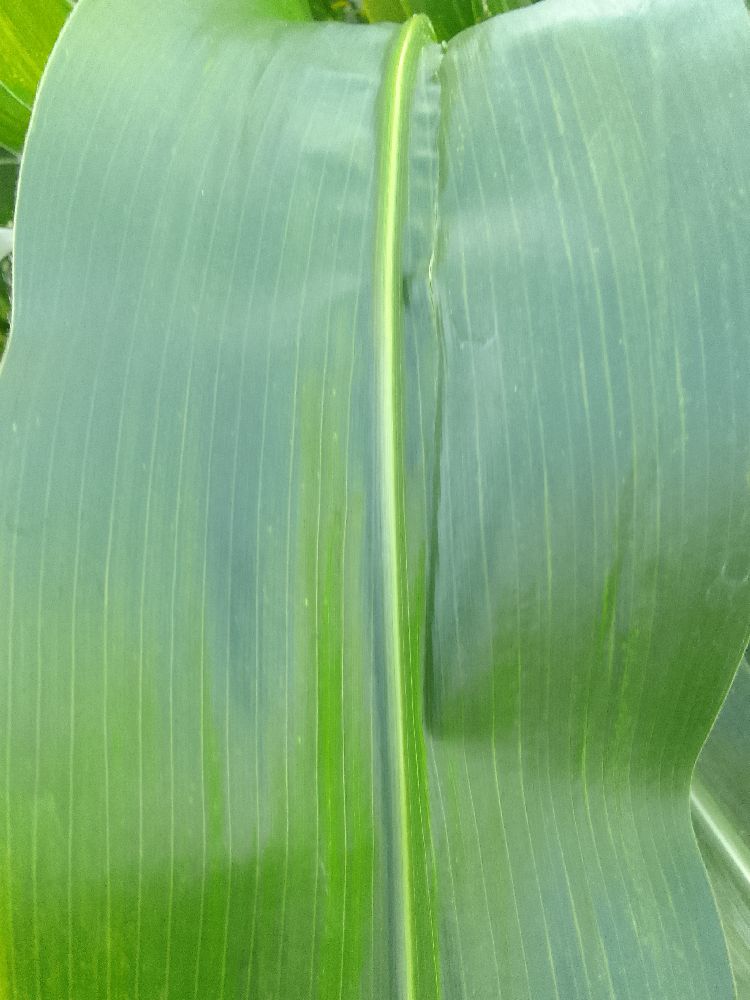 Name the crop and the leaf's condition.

maize, healthy
